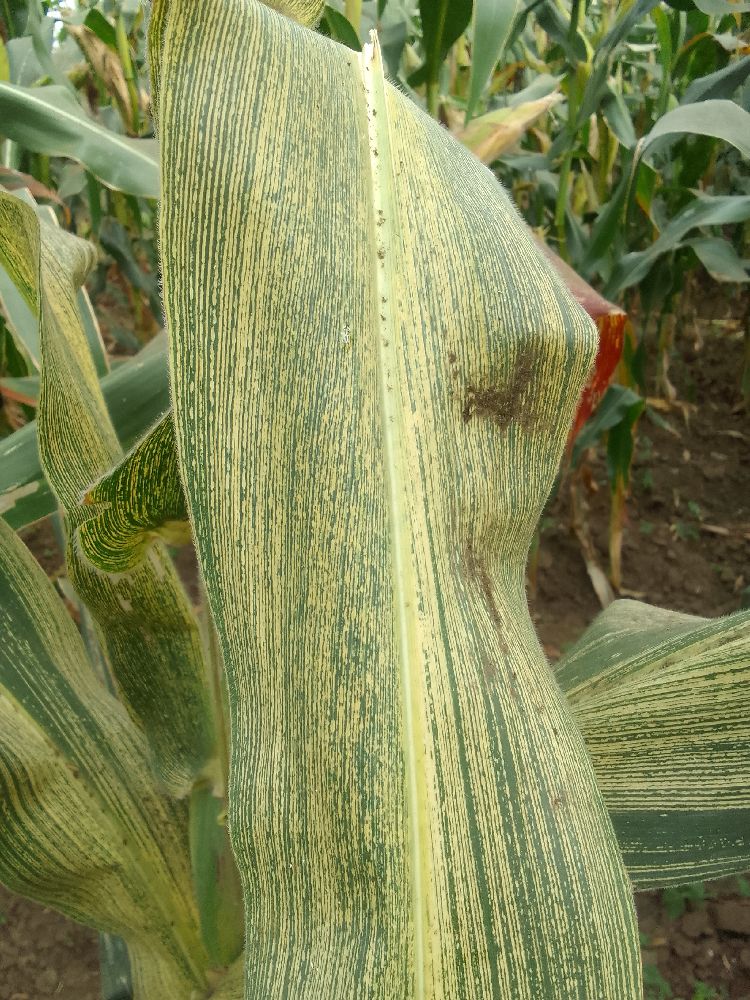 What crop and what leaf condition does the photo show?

maize, maize streak virus
